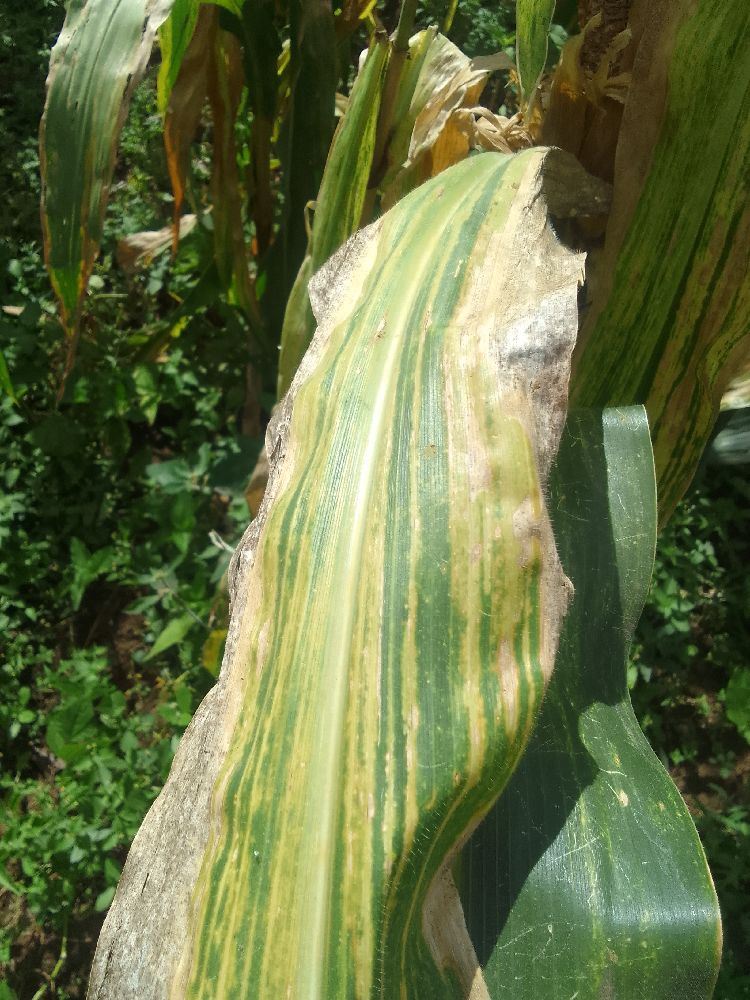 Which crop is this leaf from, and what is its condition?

maize, maize lethal necrosis
